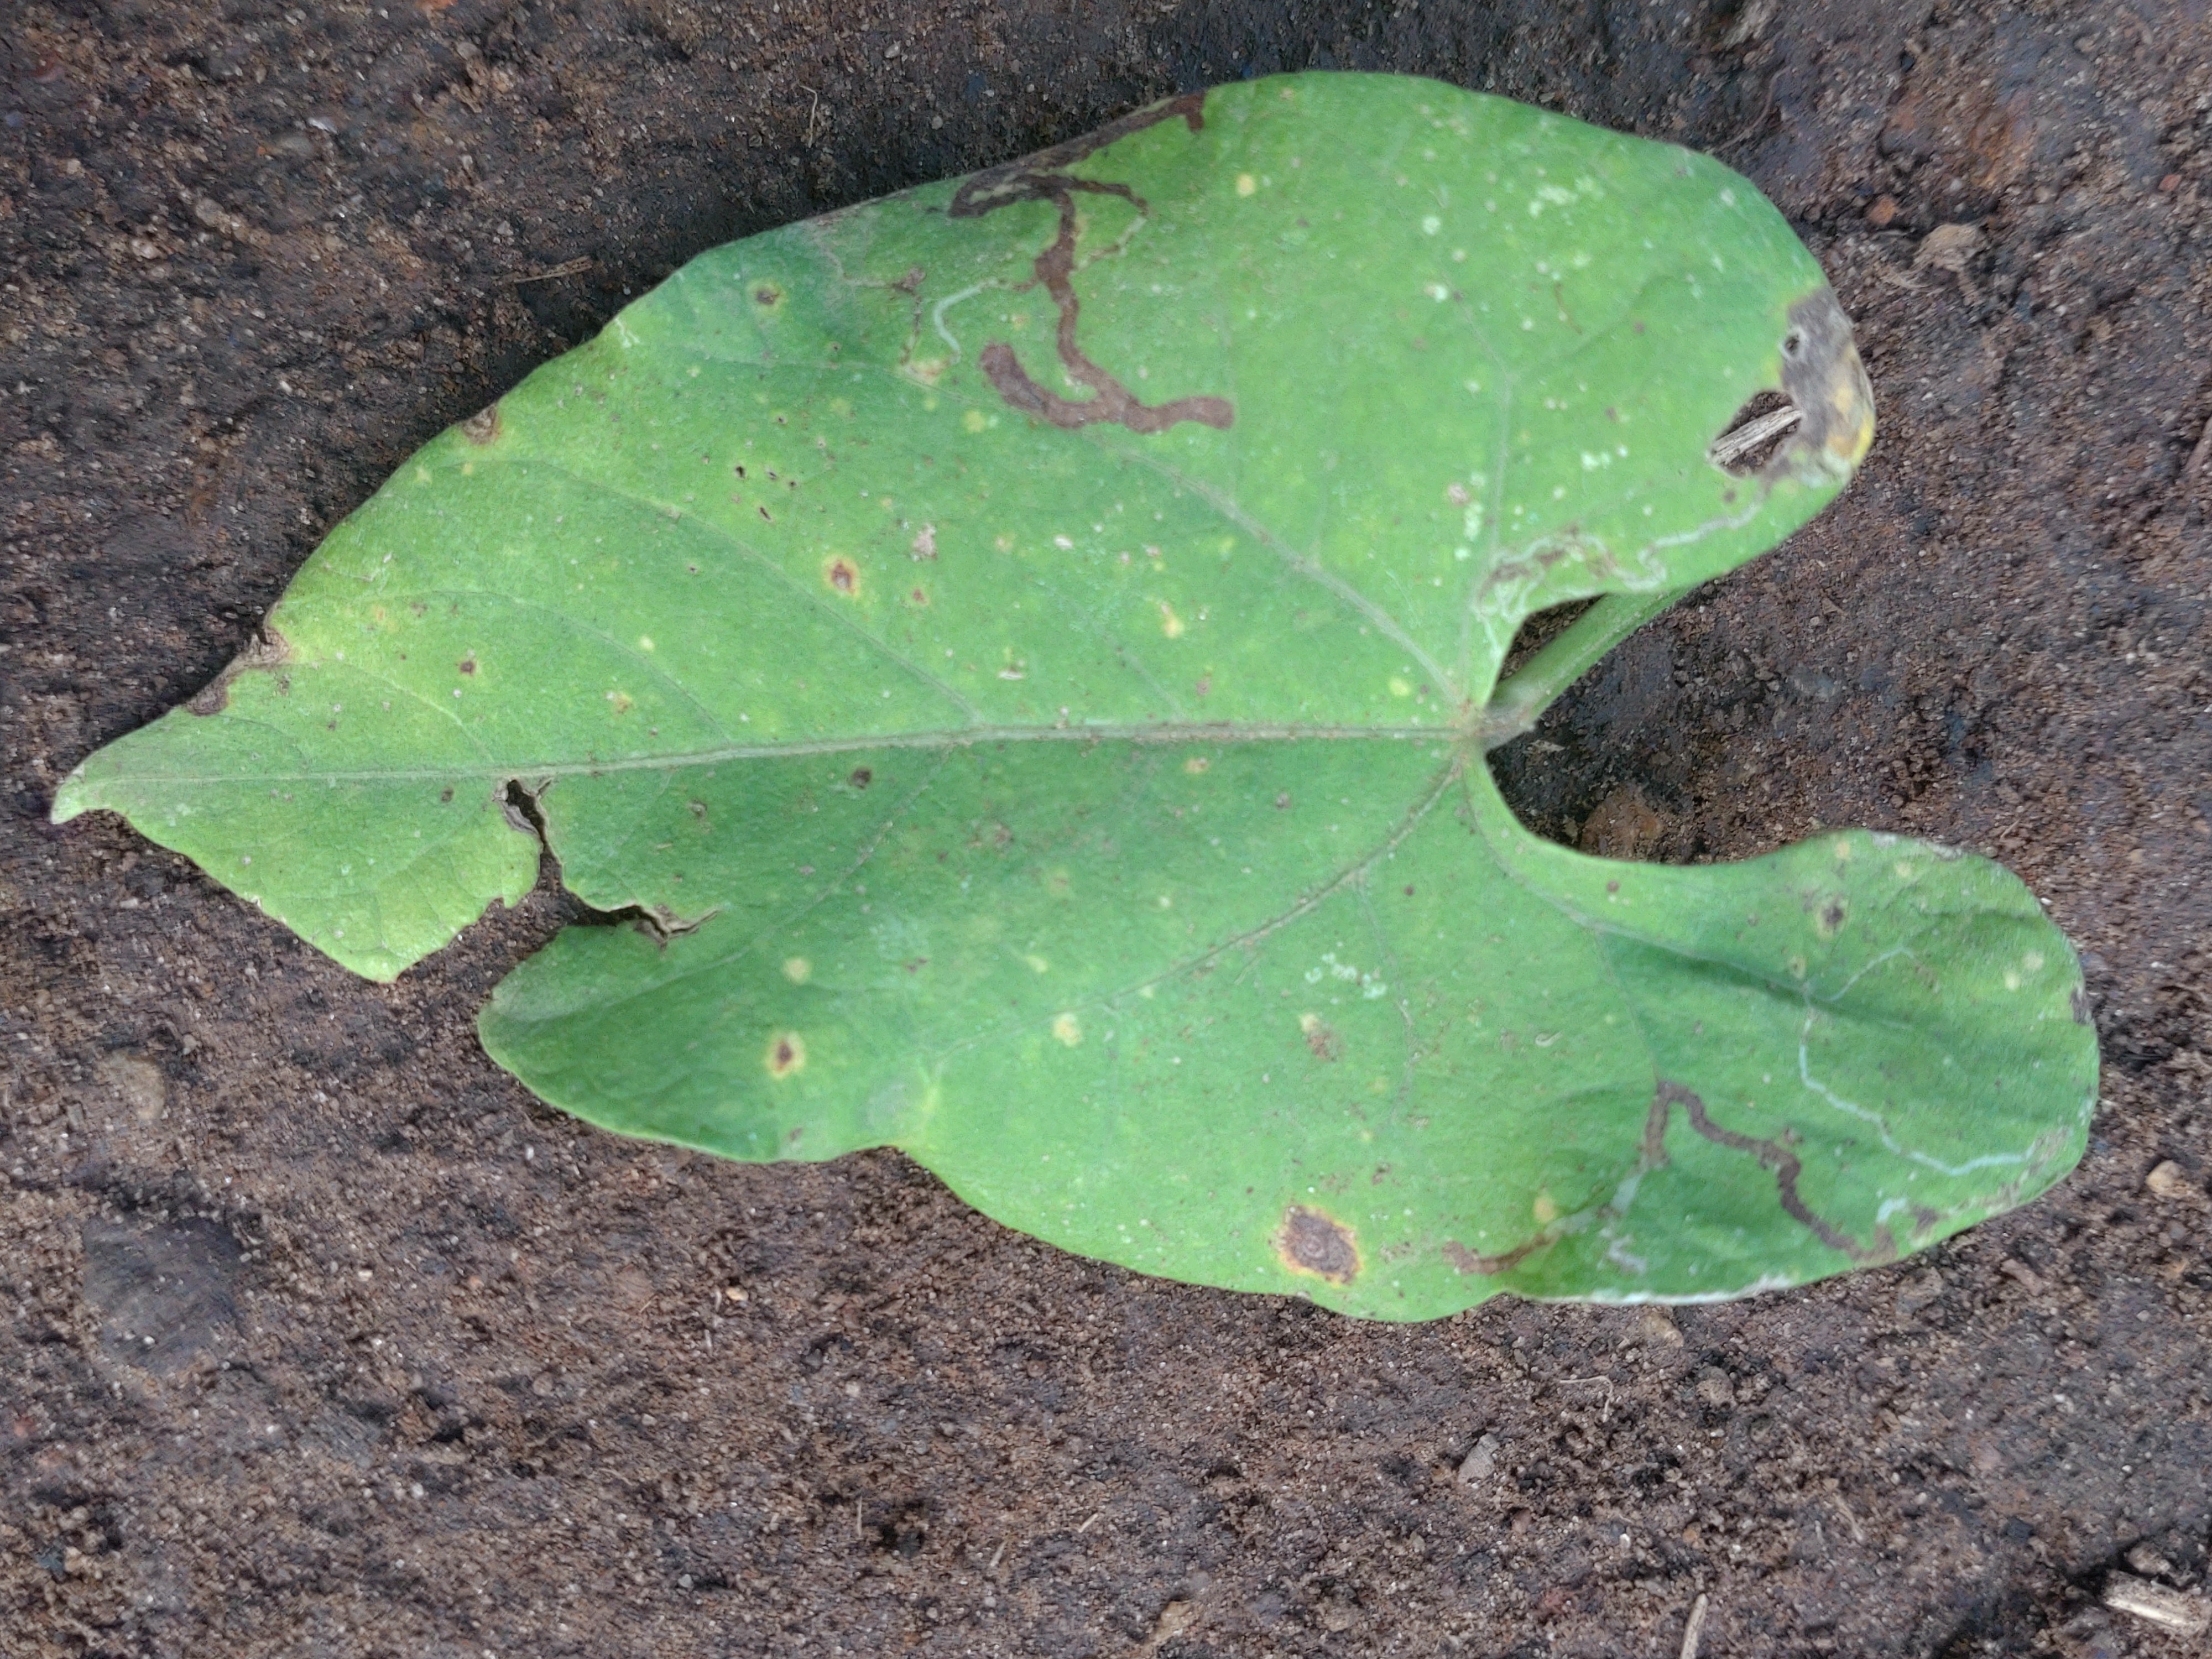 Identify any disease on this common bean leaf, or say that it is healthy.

rust
